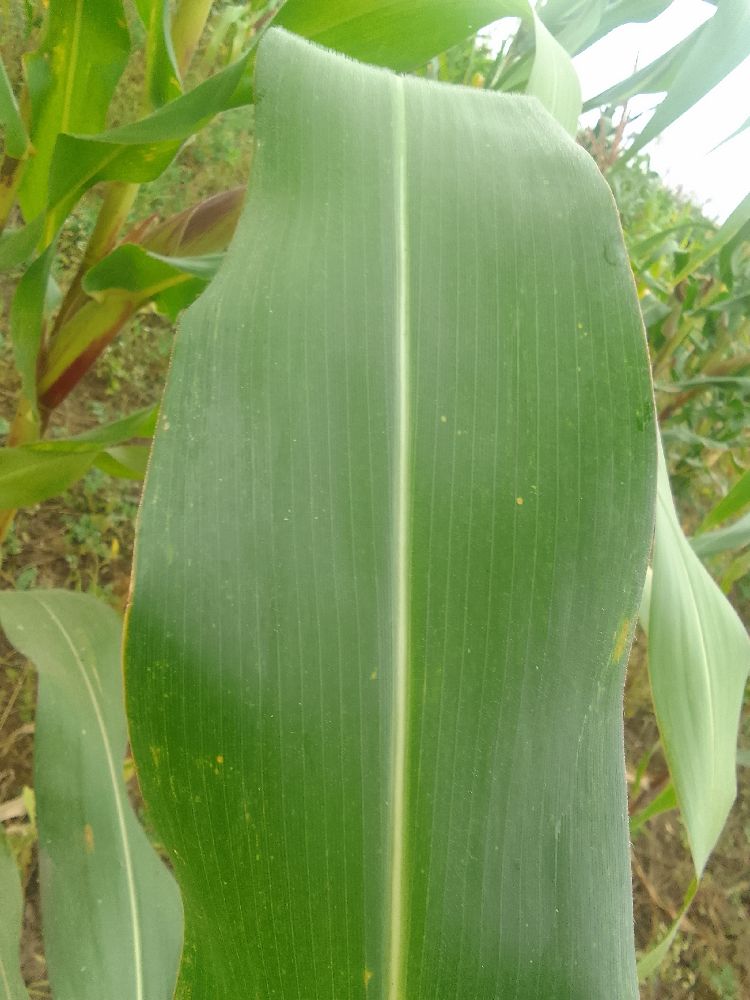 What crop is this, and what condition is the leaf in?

maize, healthy
